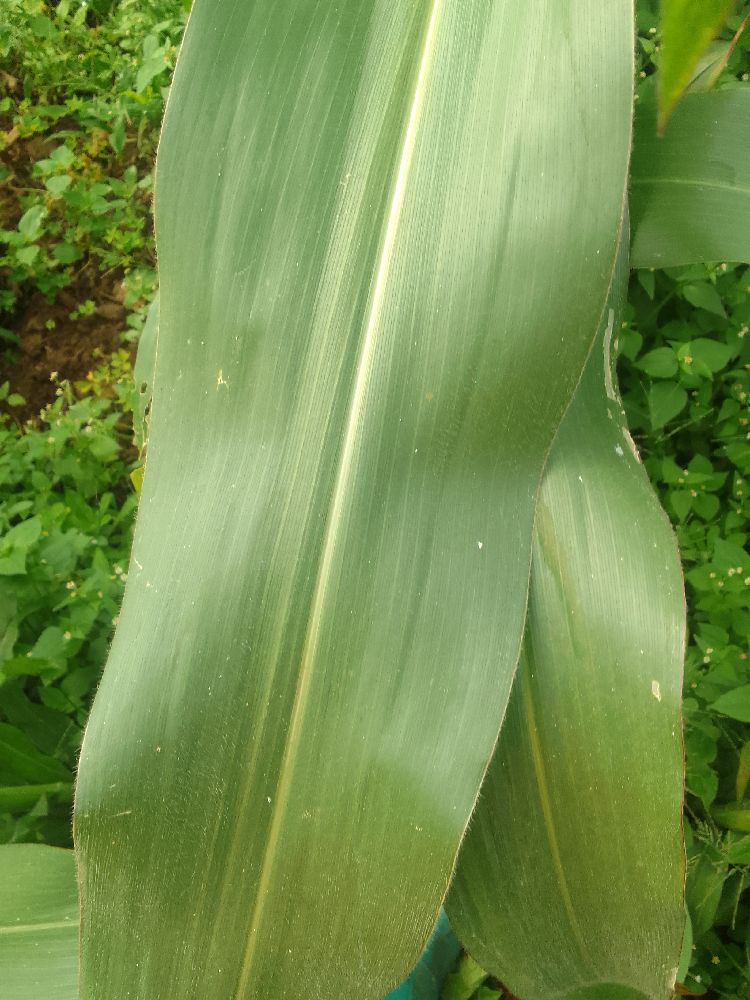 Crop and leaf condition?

maize, healthy
